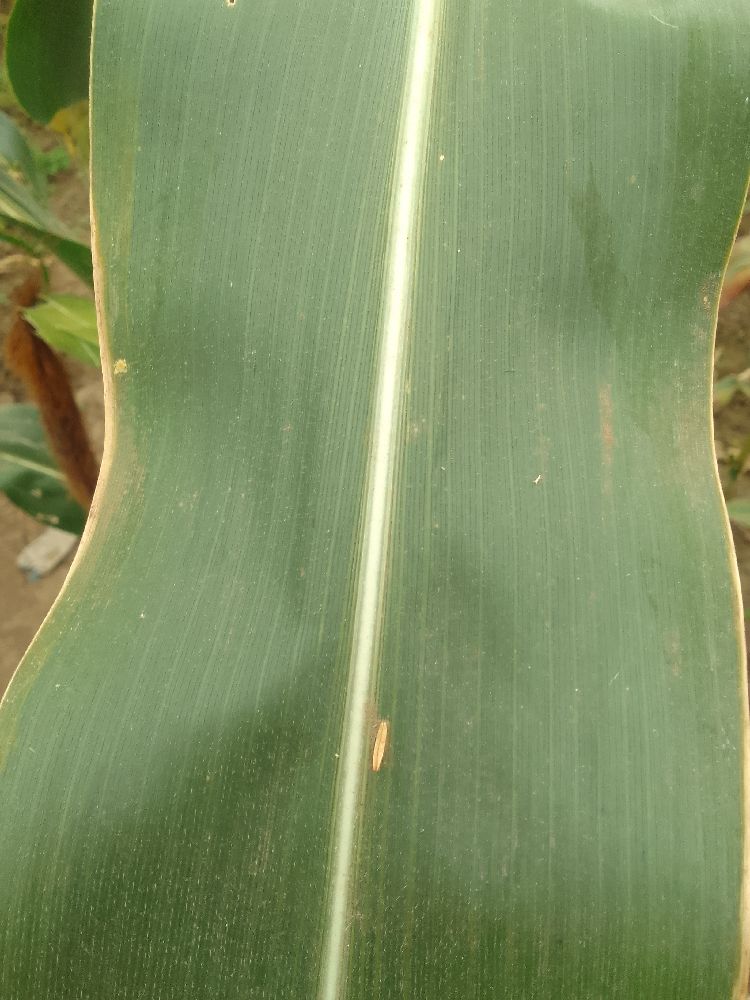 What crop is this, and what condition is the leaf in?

maize, healthy
